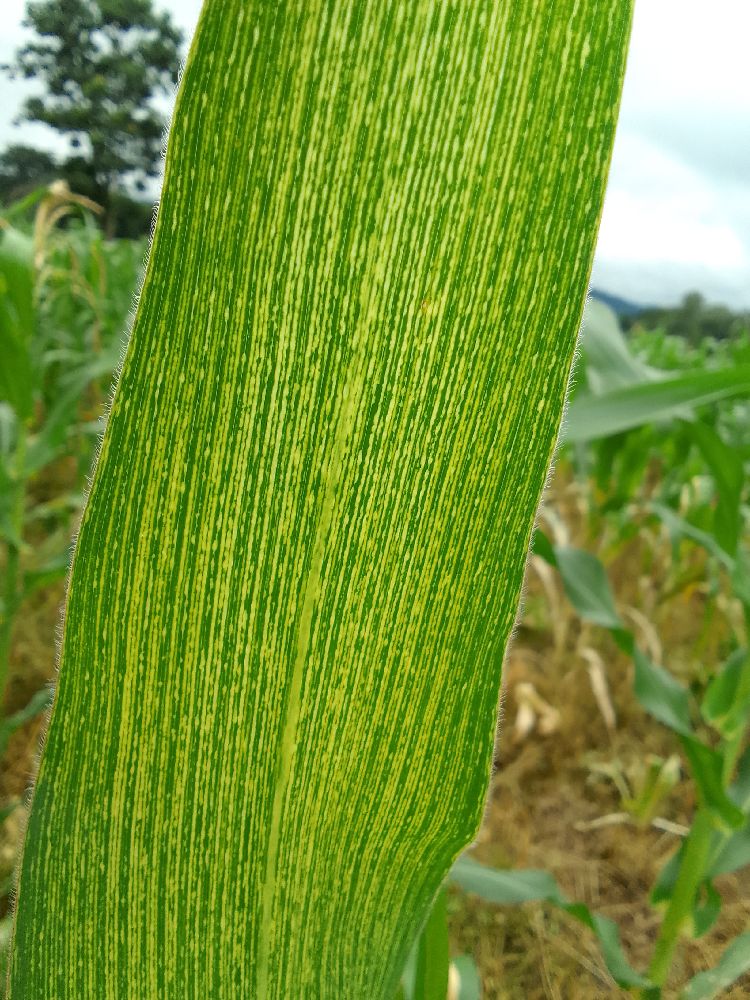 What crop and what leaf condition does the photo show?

maize, maize streak virus
